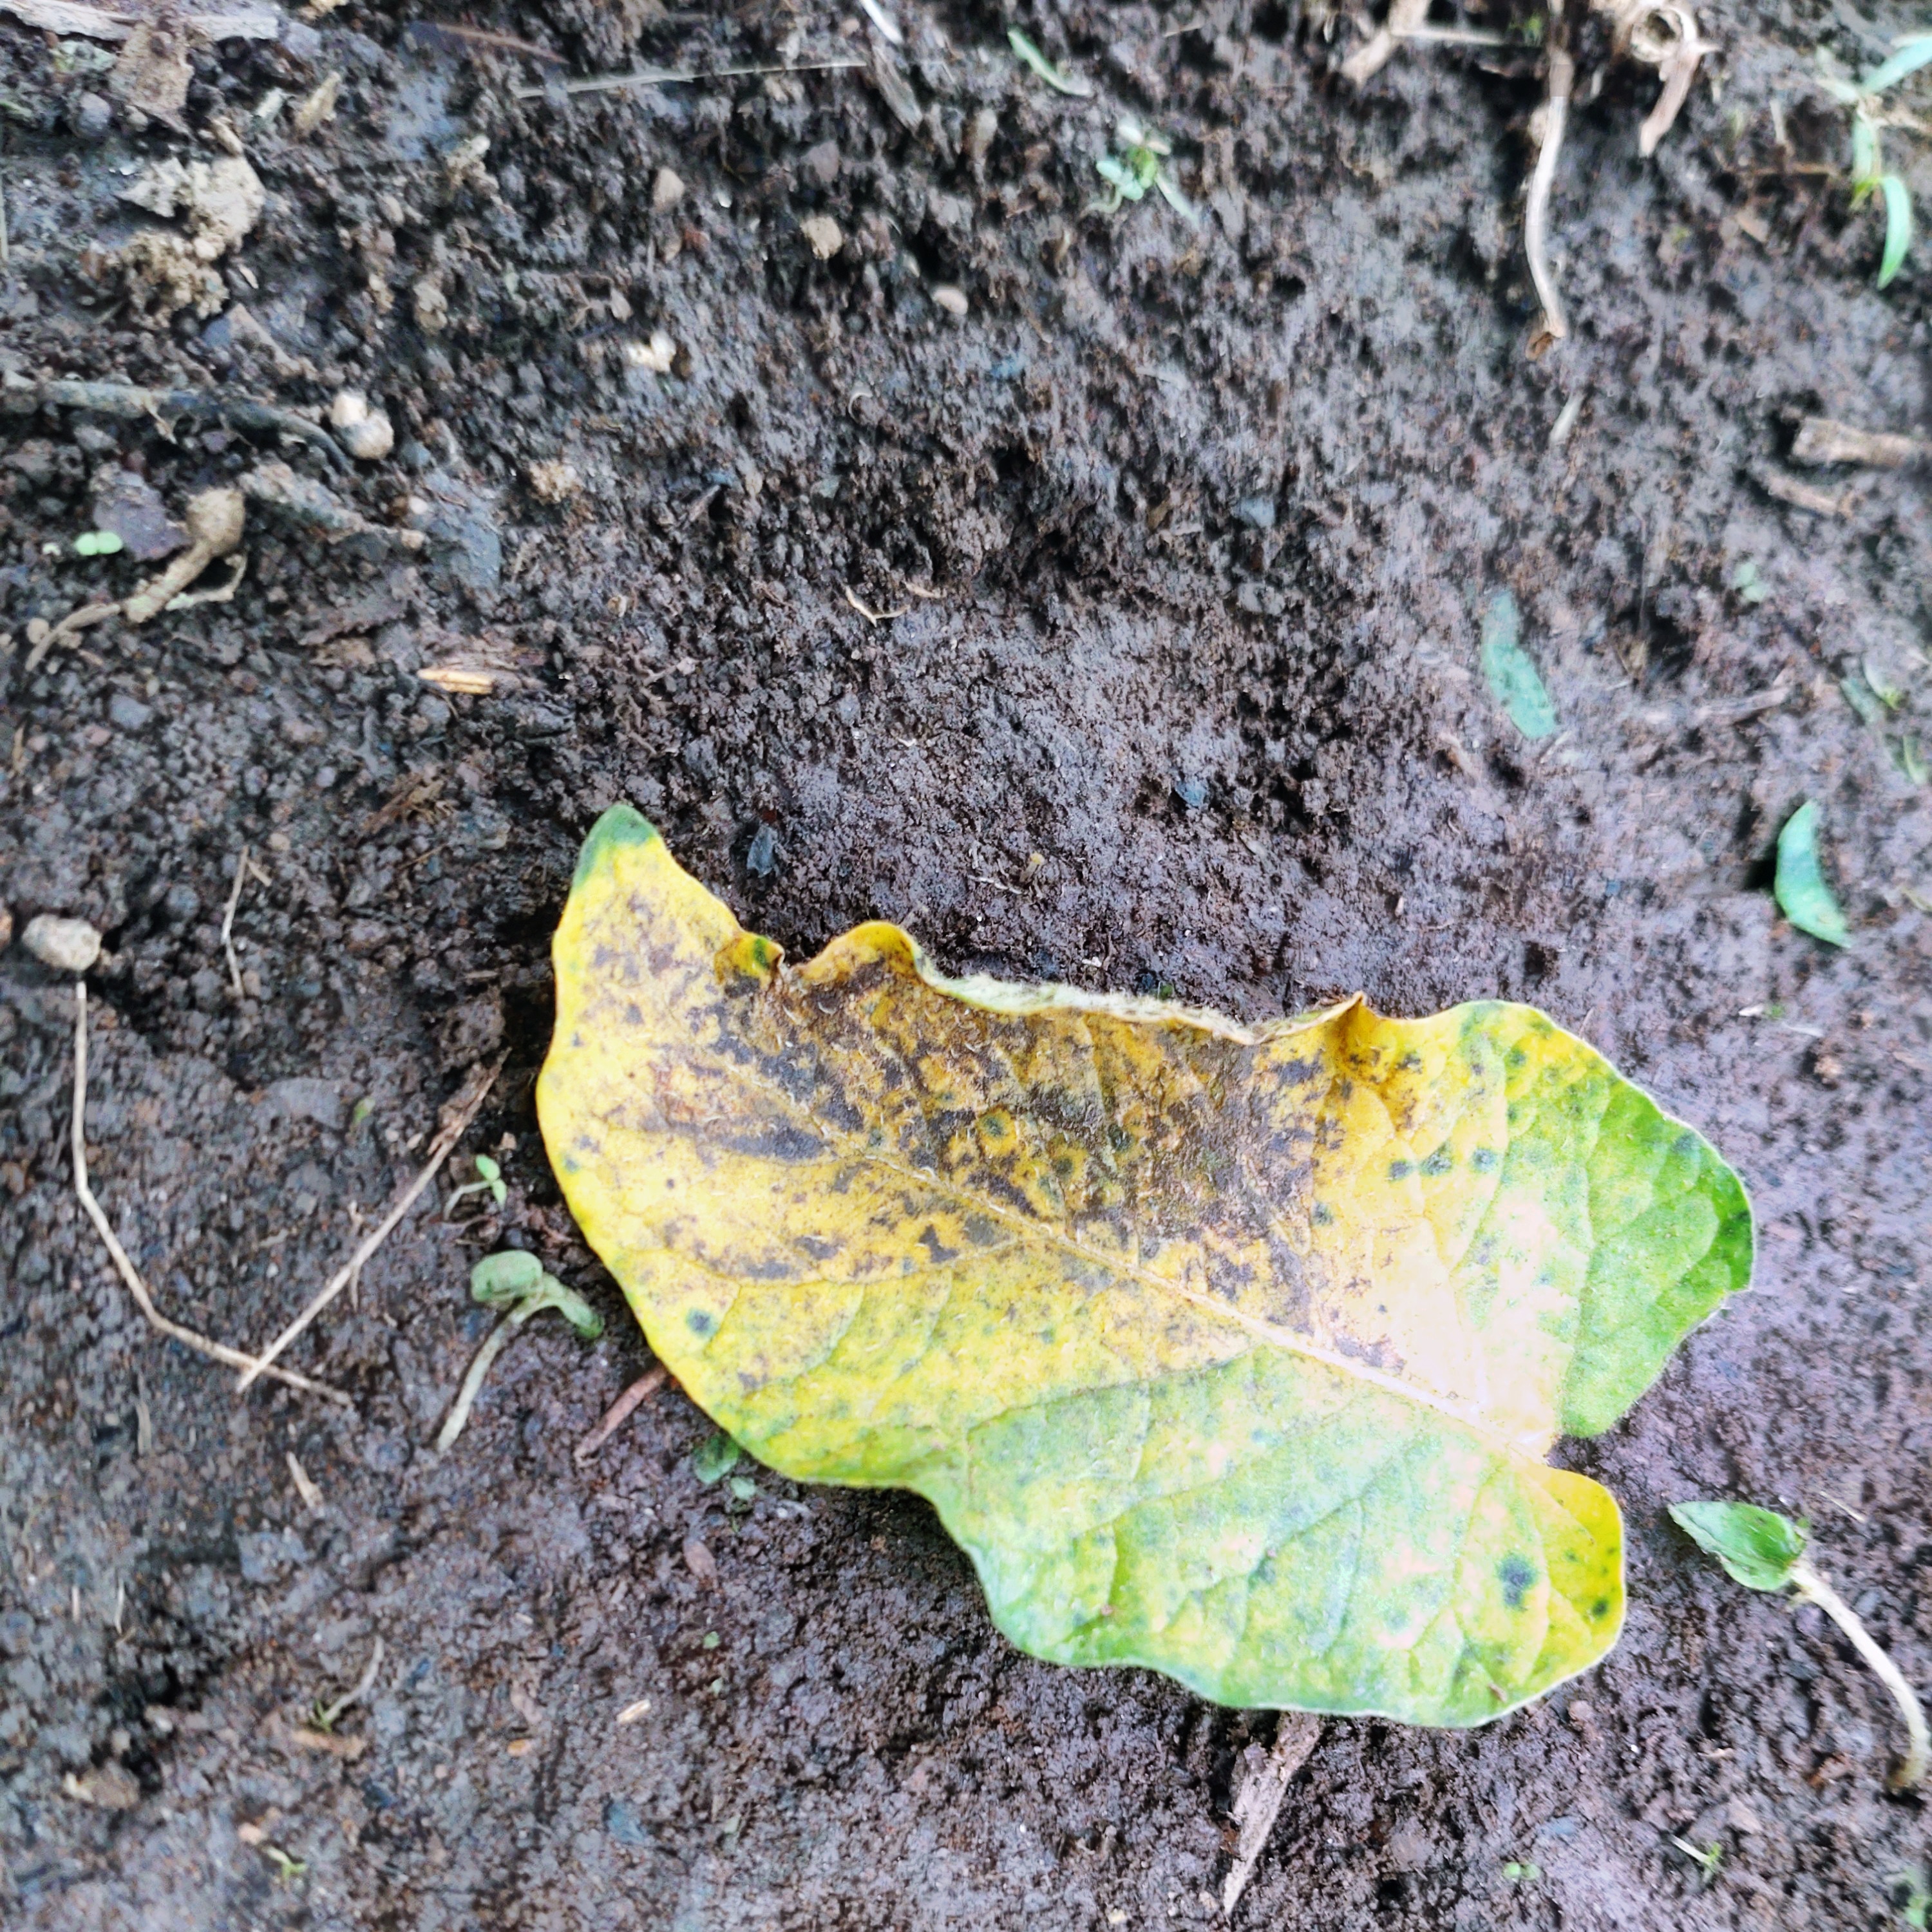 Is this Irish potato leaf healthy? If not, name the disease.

late blight
